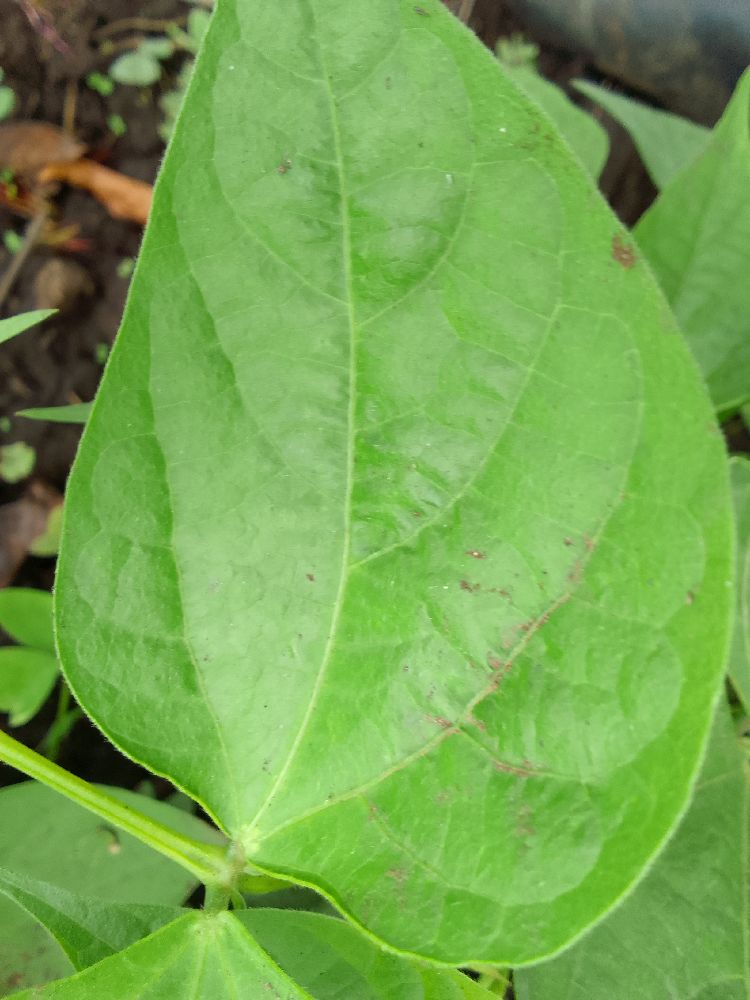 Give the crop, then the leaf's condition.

common bean, healthy
